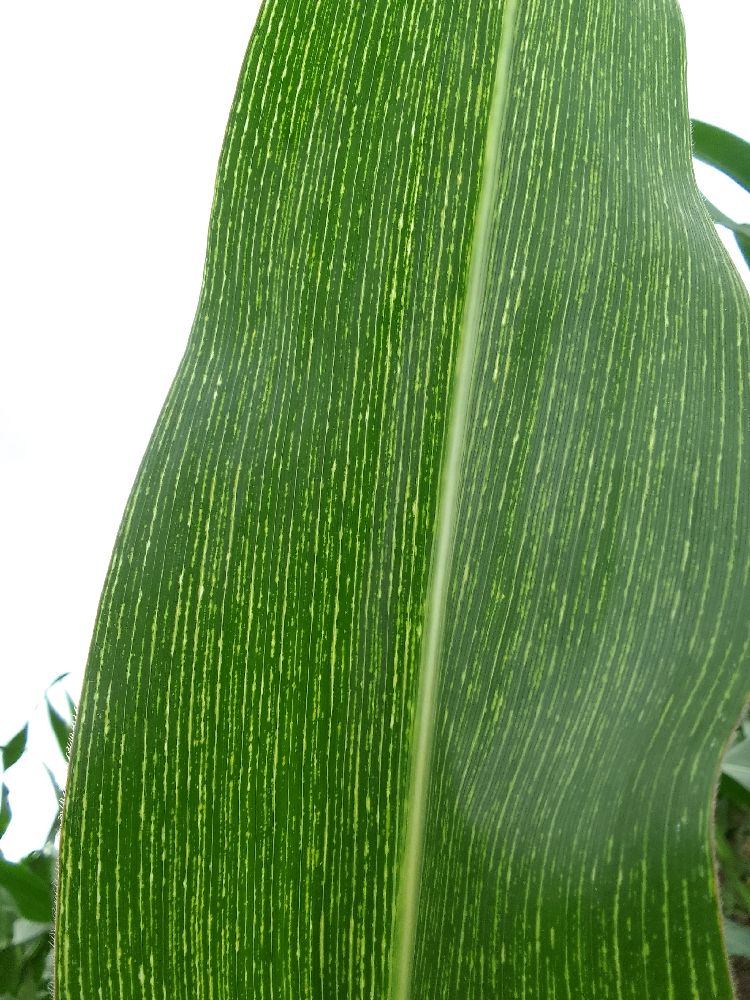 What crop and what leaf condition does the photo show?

maize, maize streak virus
